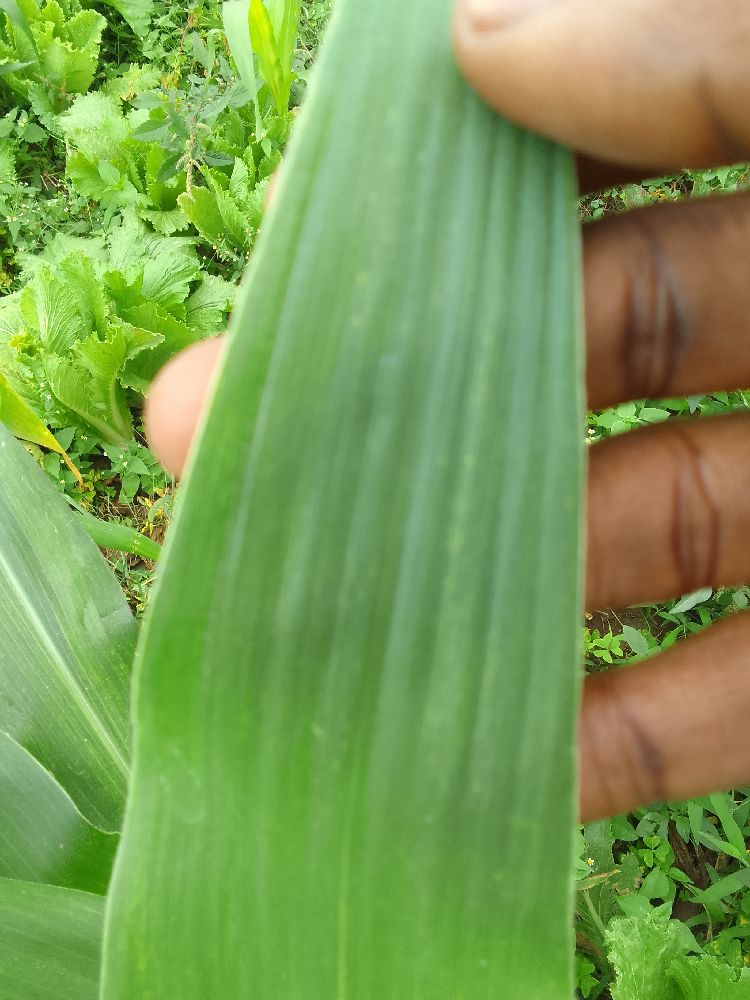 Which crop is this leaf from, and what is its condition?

maize, healthy
